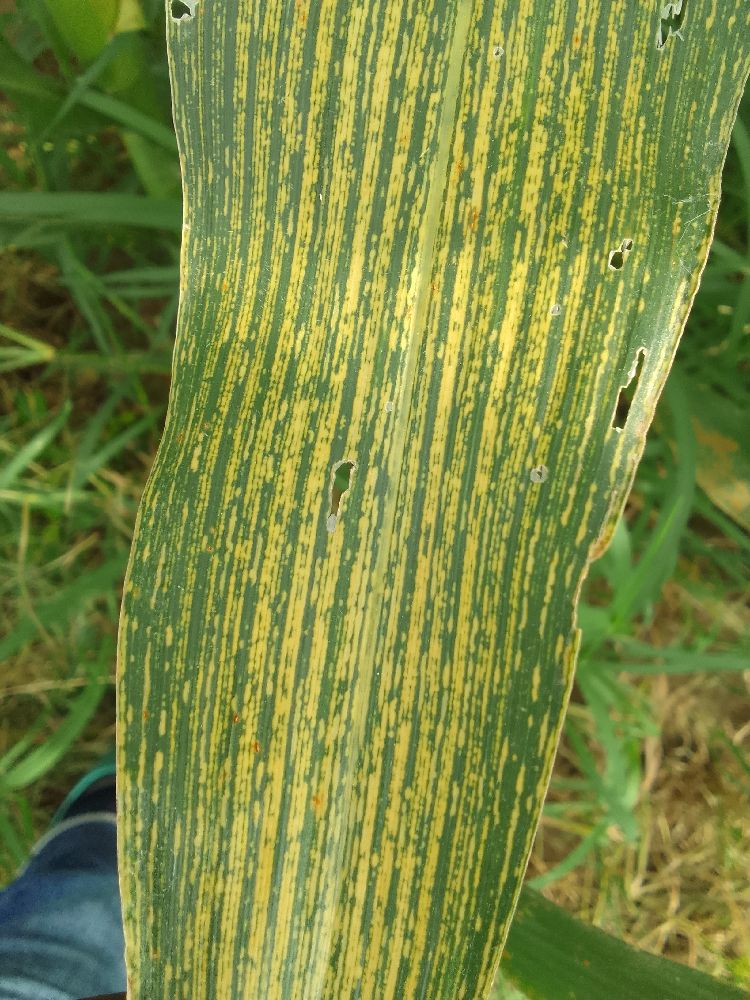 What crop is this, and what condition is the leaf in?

maize, maize streak virus
